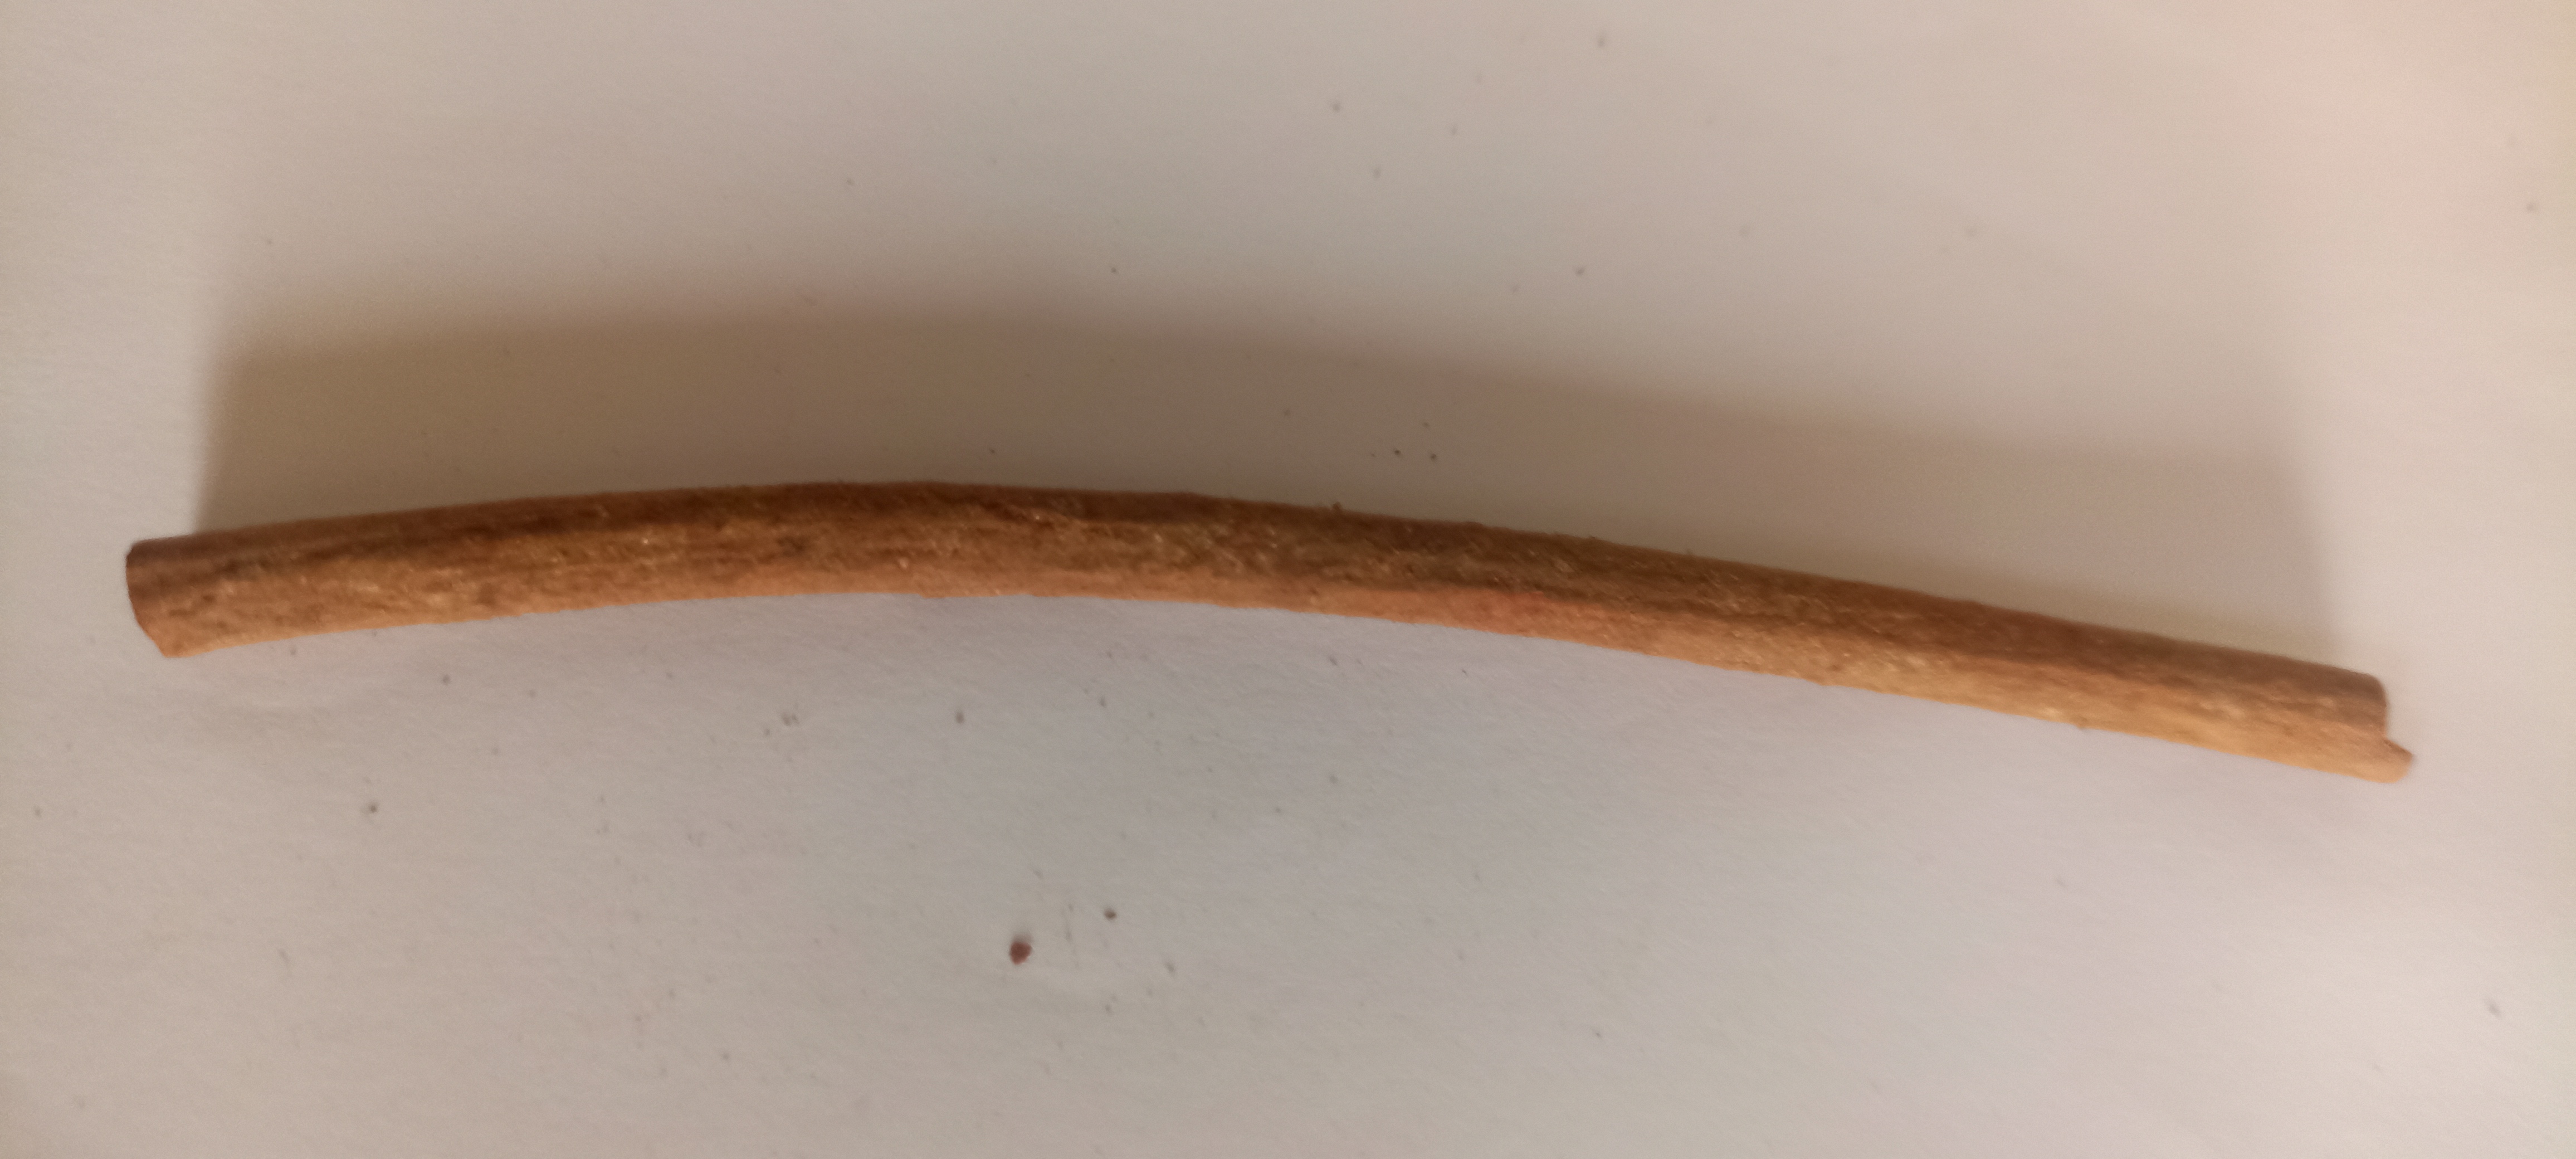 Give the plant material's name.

manjistha
